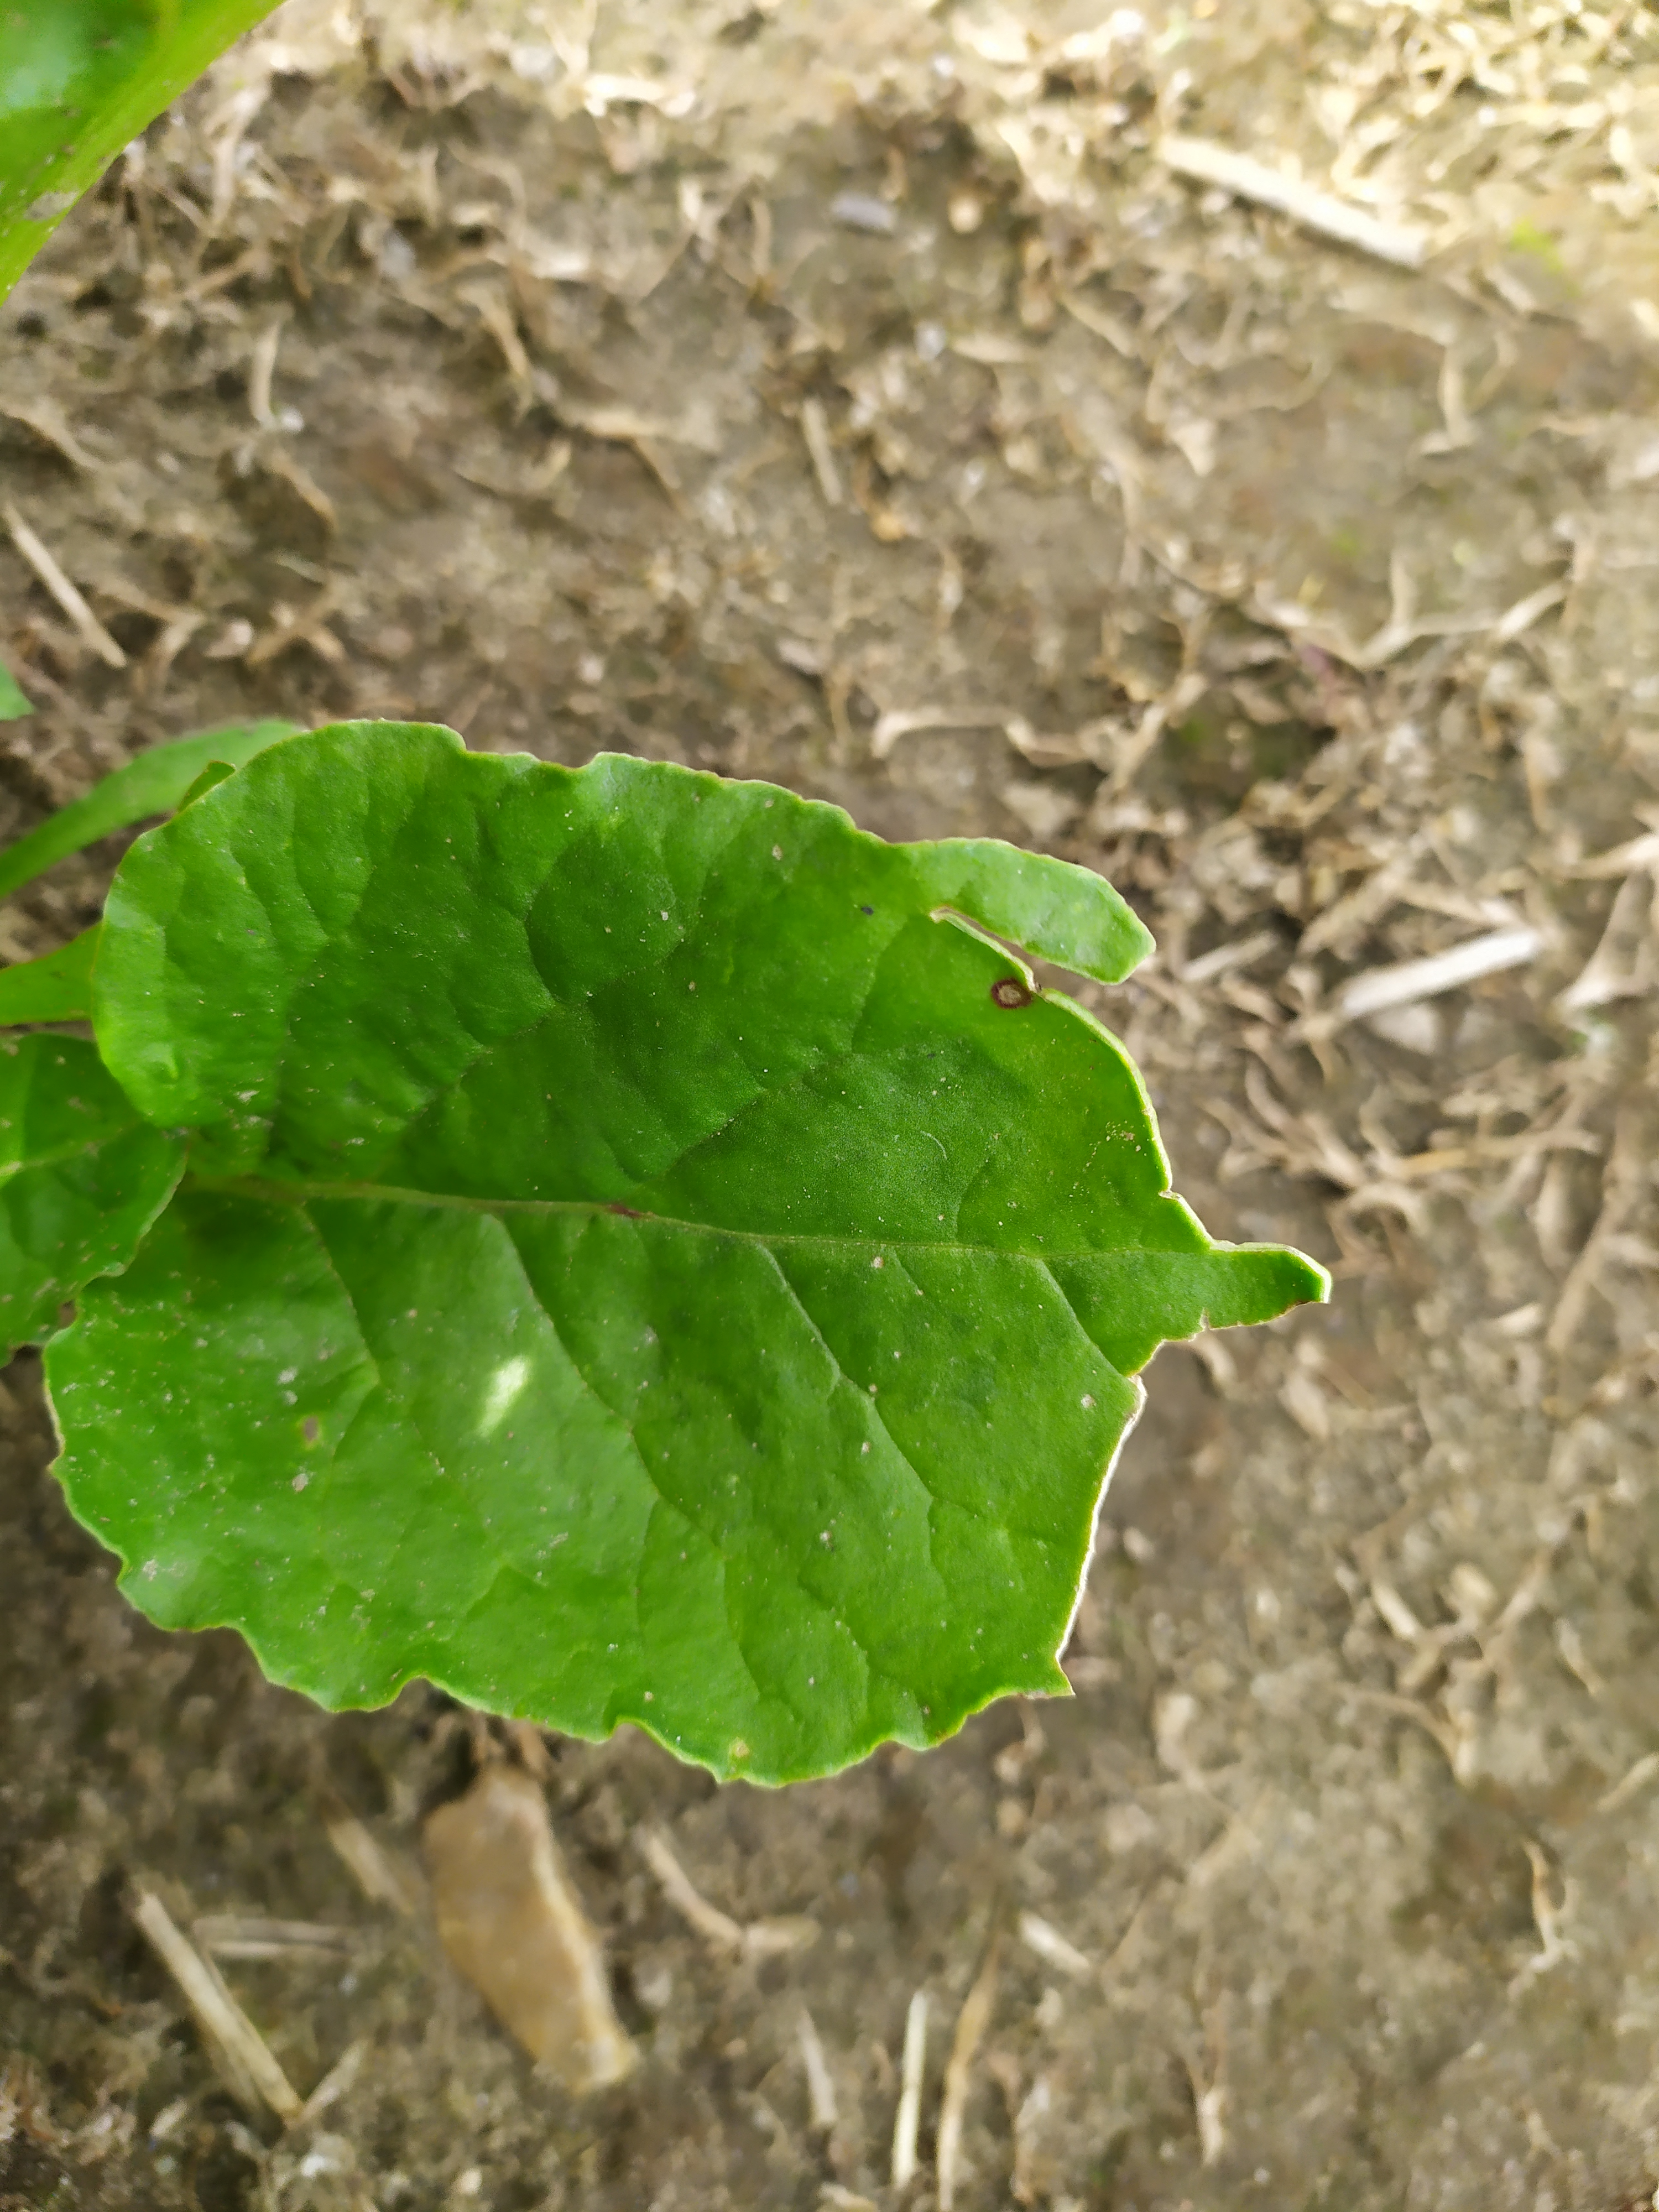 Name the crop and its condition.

beet, cercospora
